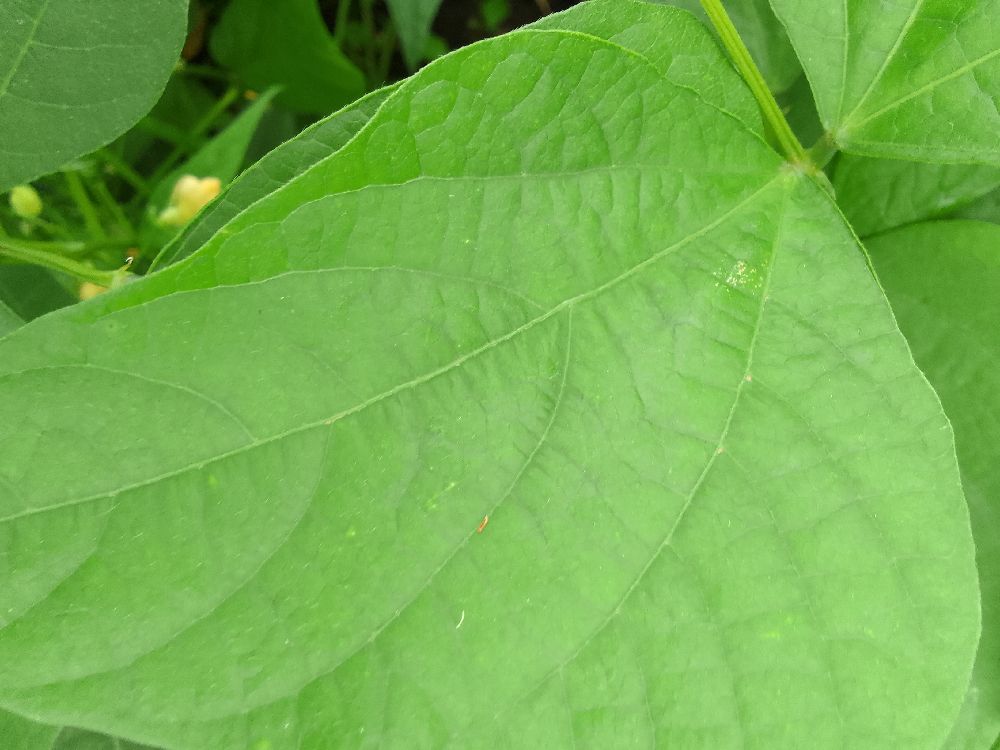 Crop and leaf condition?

common bean, healthy
